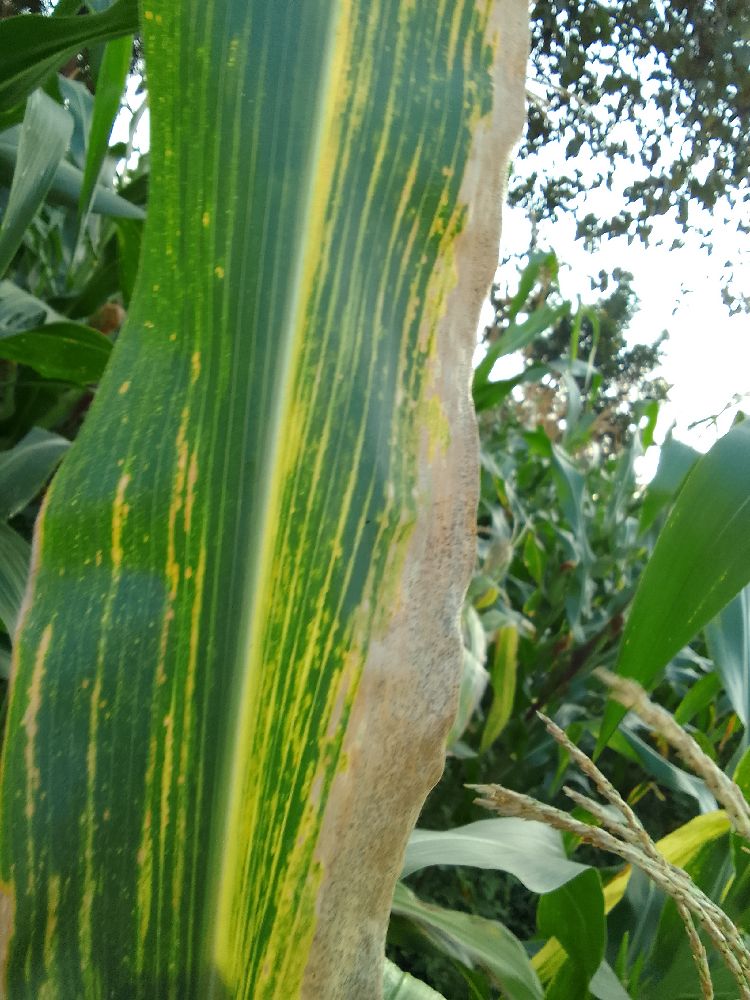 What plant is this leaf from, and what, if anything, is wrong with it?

maize, maize lethal necrosis
